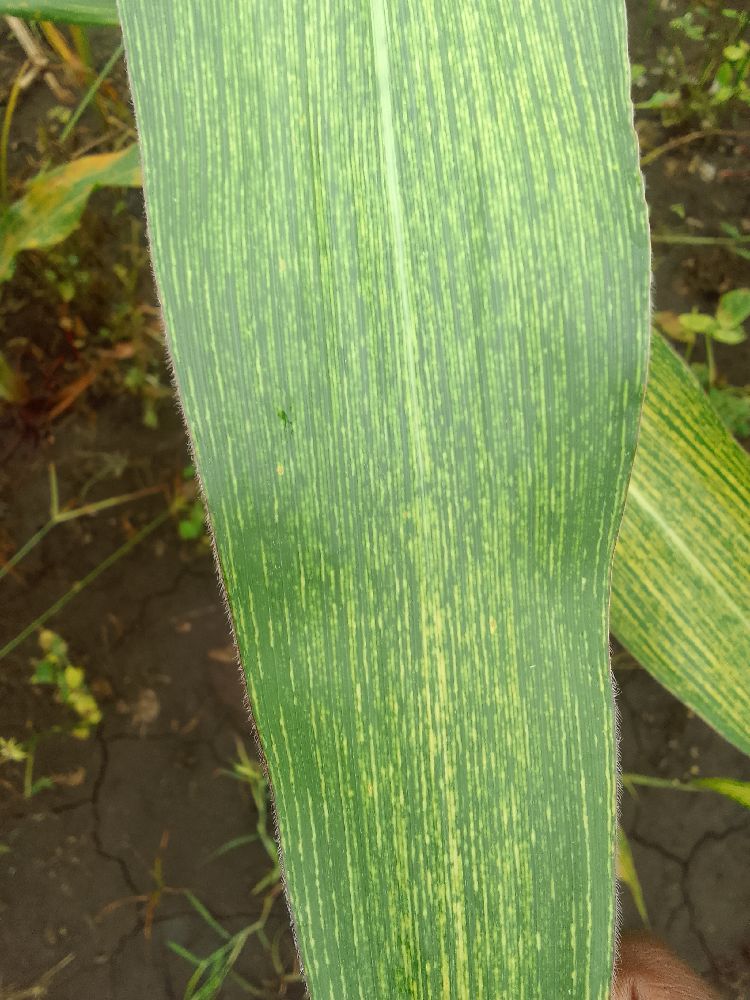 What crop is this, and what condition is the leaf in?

maize, maize streak virus
